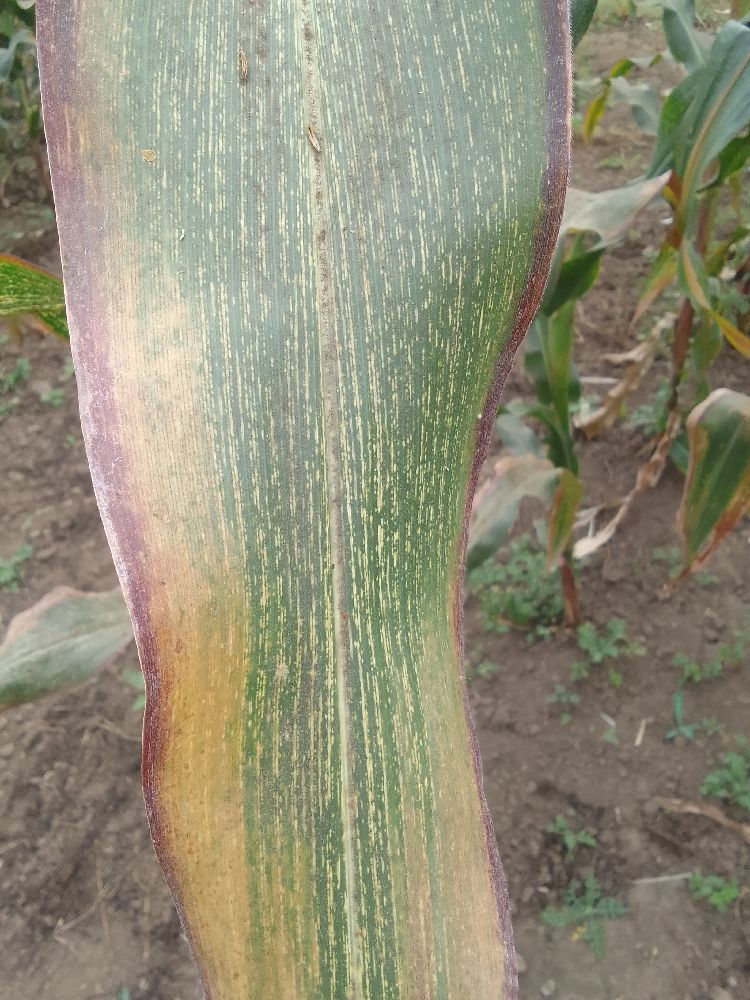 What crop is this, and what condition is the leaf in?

maize, maize streak virus
